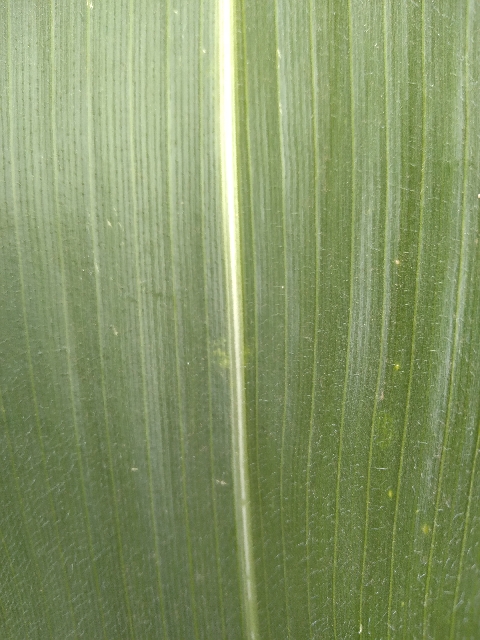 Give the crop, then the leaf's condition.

maize, healthy
